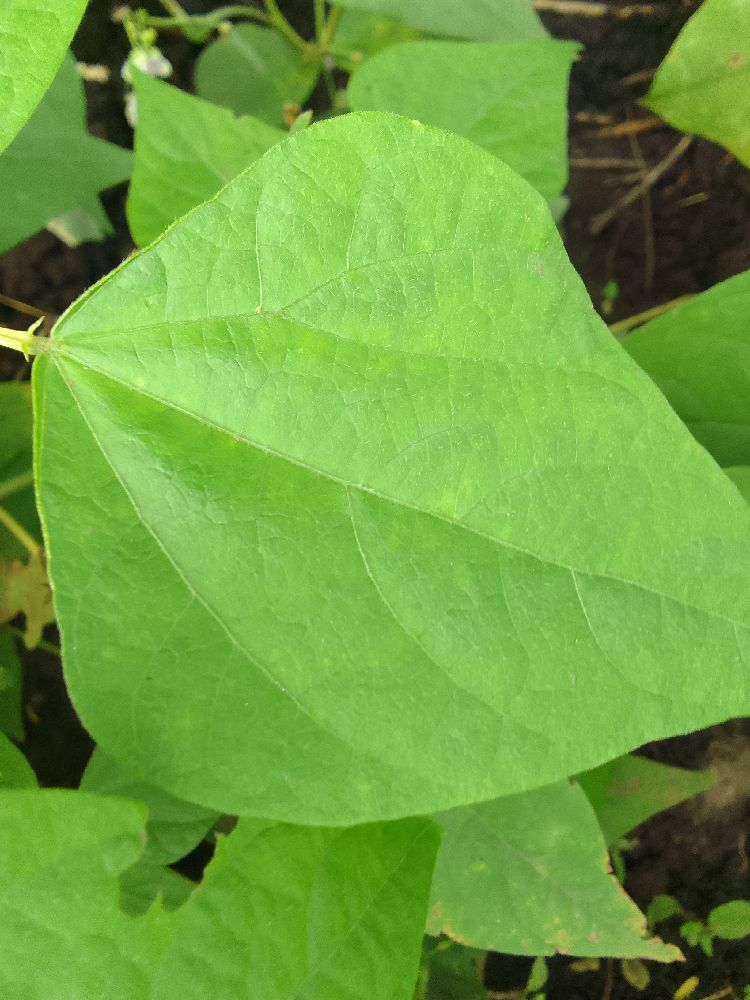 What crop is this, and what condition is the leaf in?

common bean, healthy
